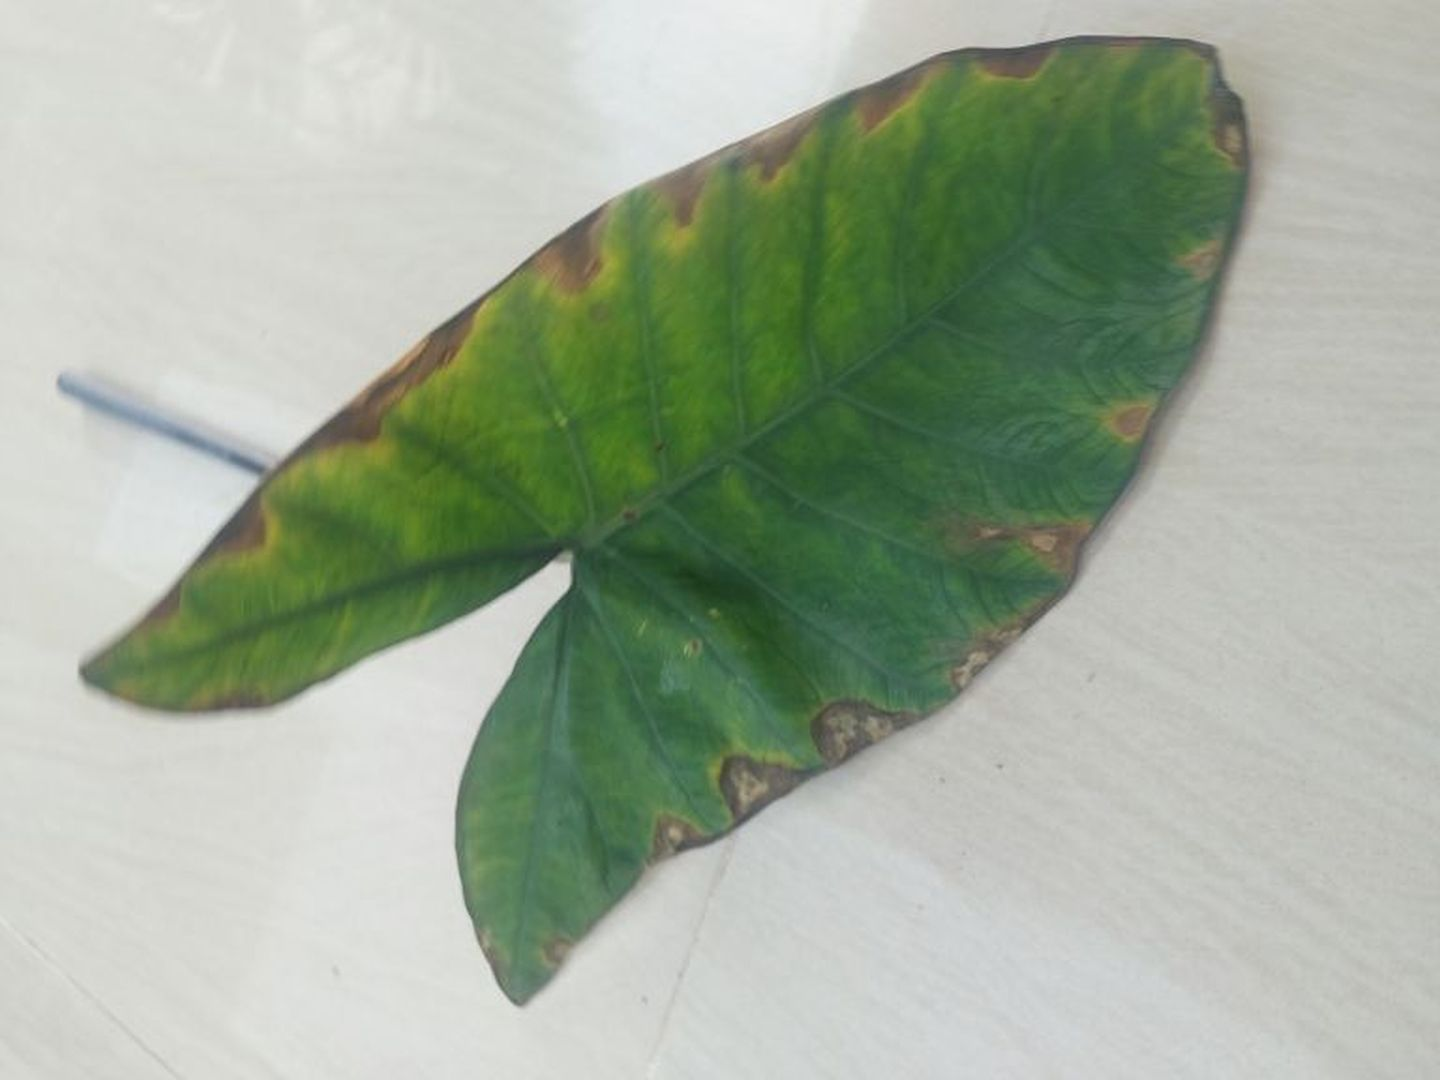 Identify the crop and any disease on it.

taro, leaf blight
